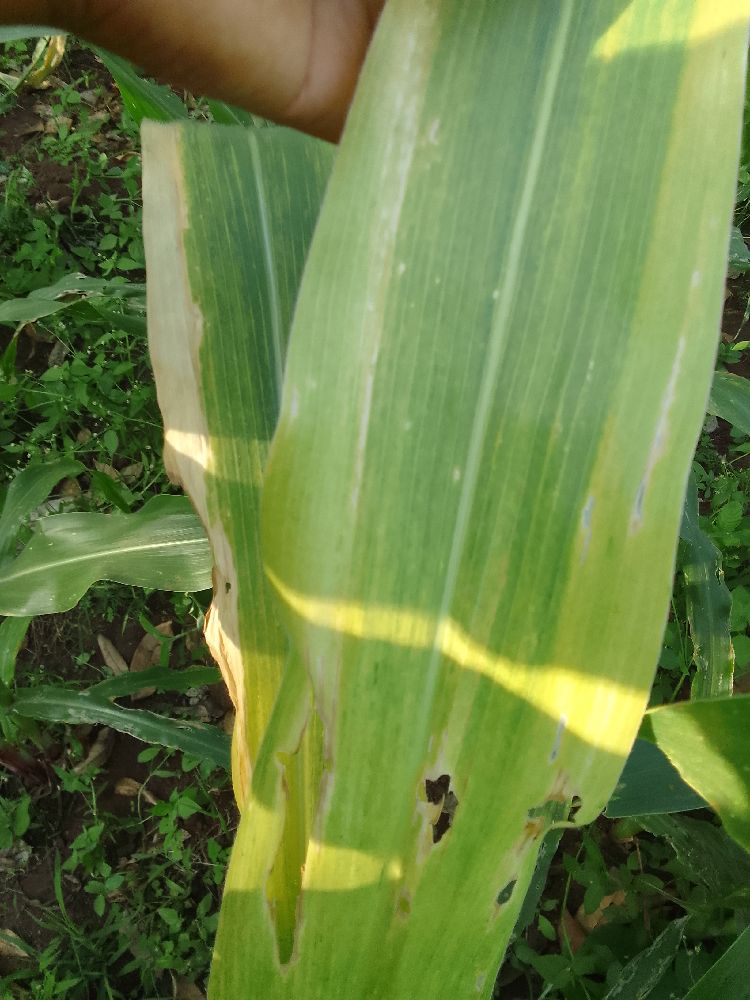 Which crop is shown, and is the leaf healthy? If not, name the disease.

maize, maize lethal necrosis
